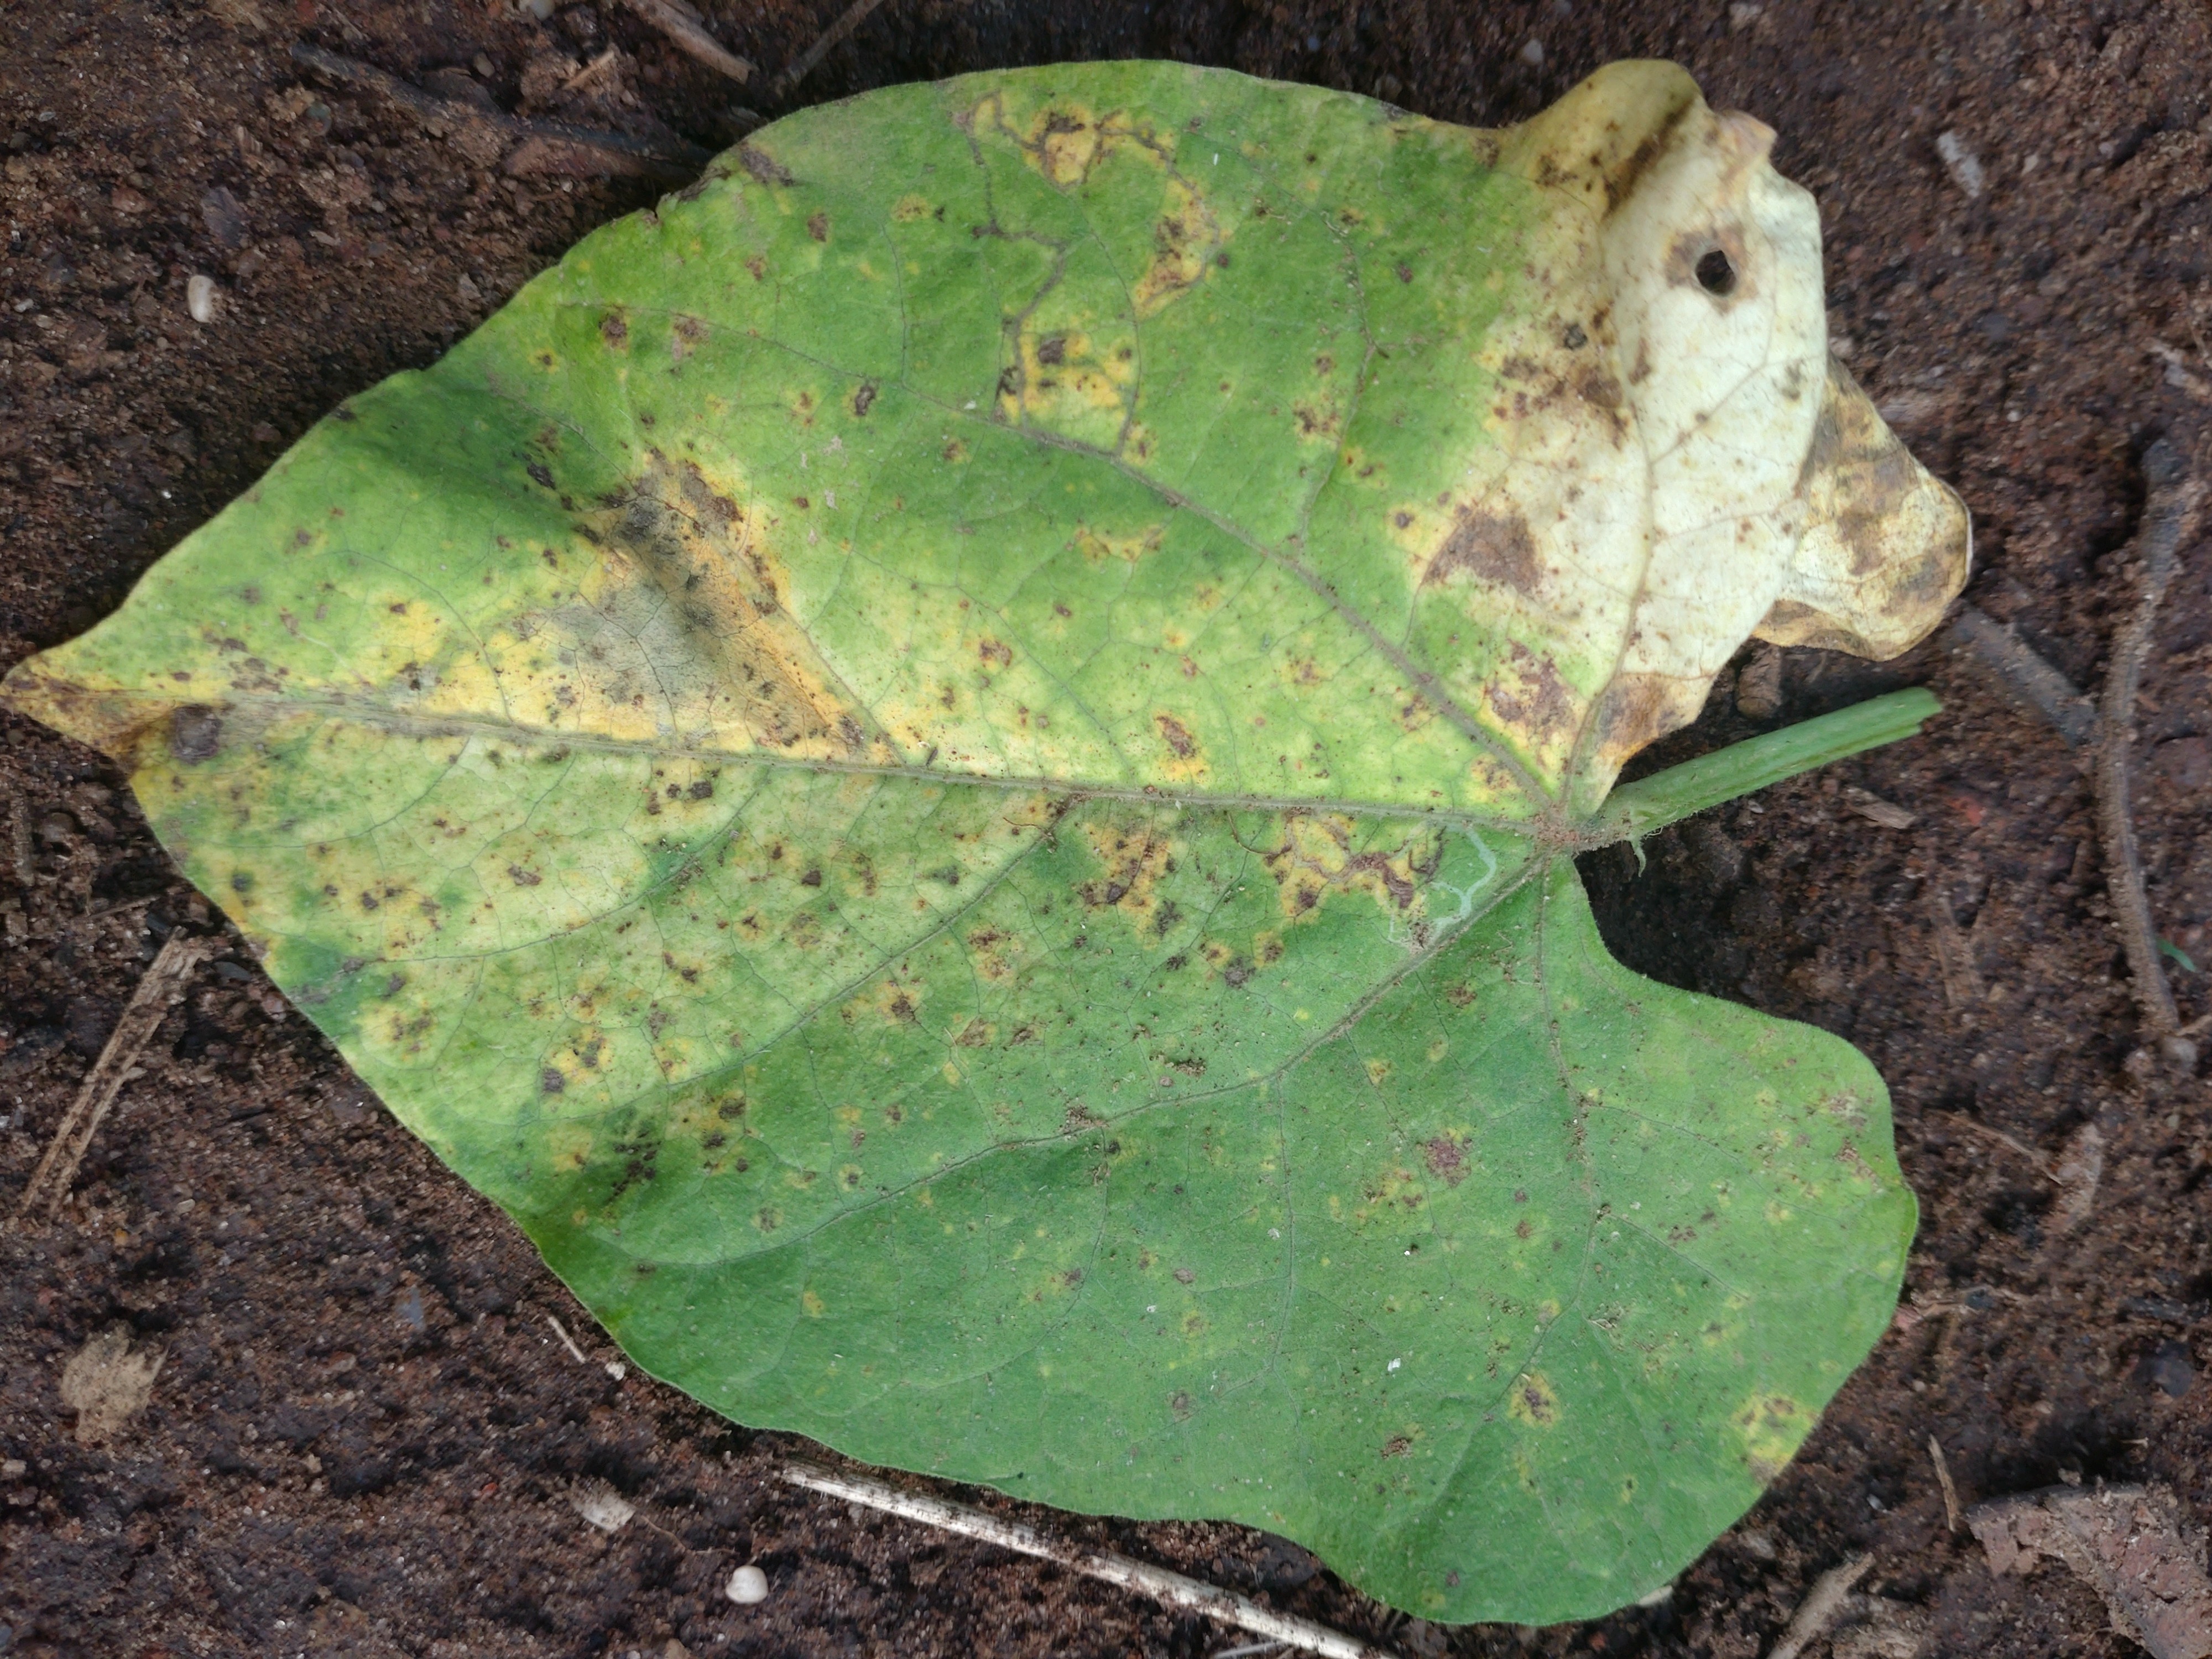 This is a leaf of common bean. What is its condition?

rust
